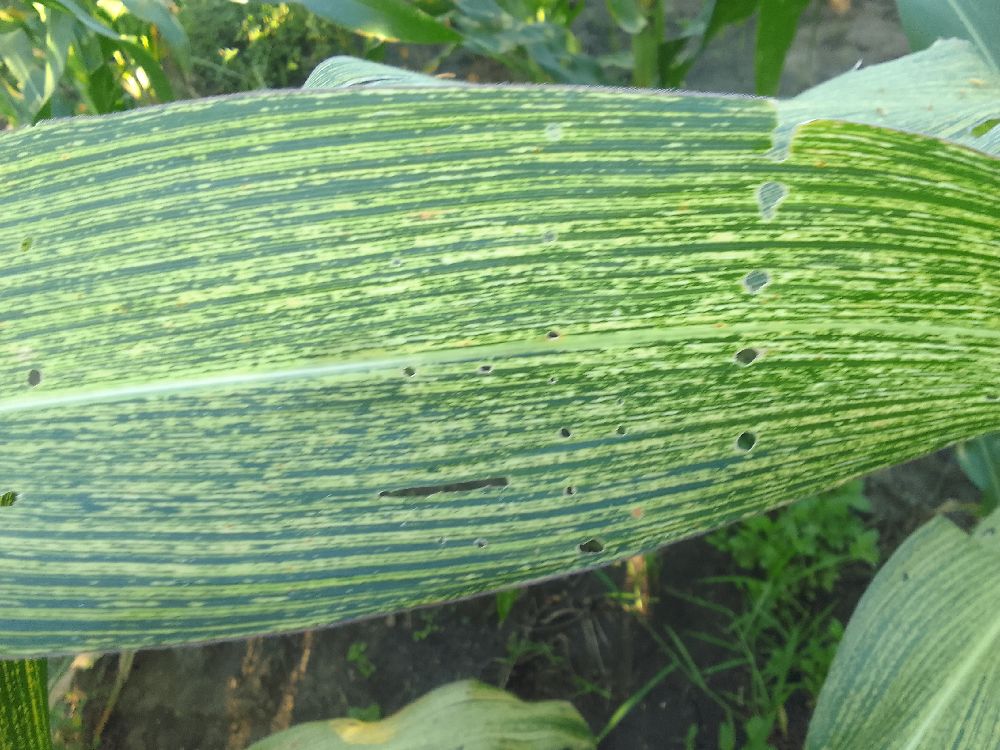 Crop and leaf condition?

maize, maize streak virus
